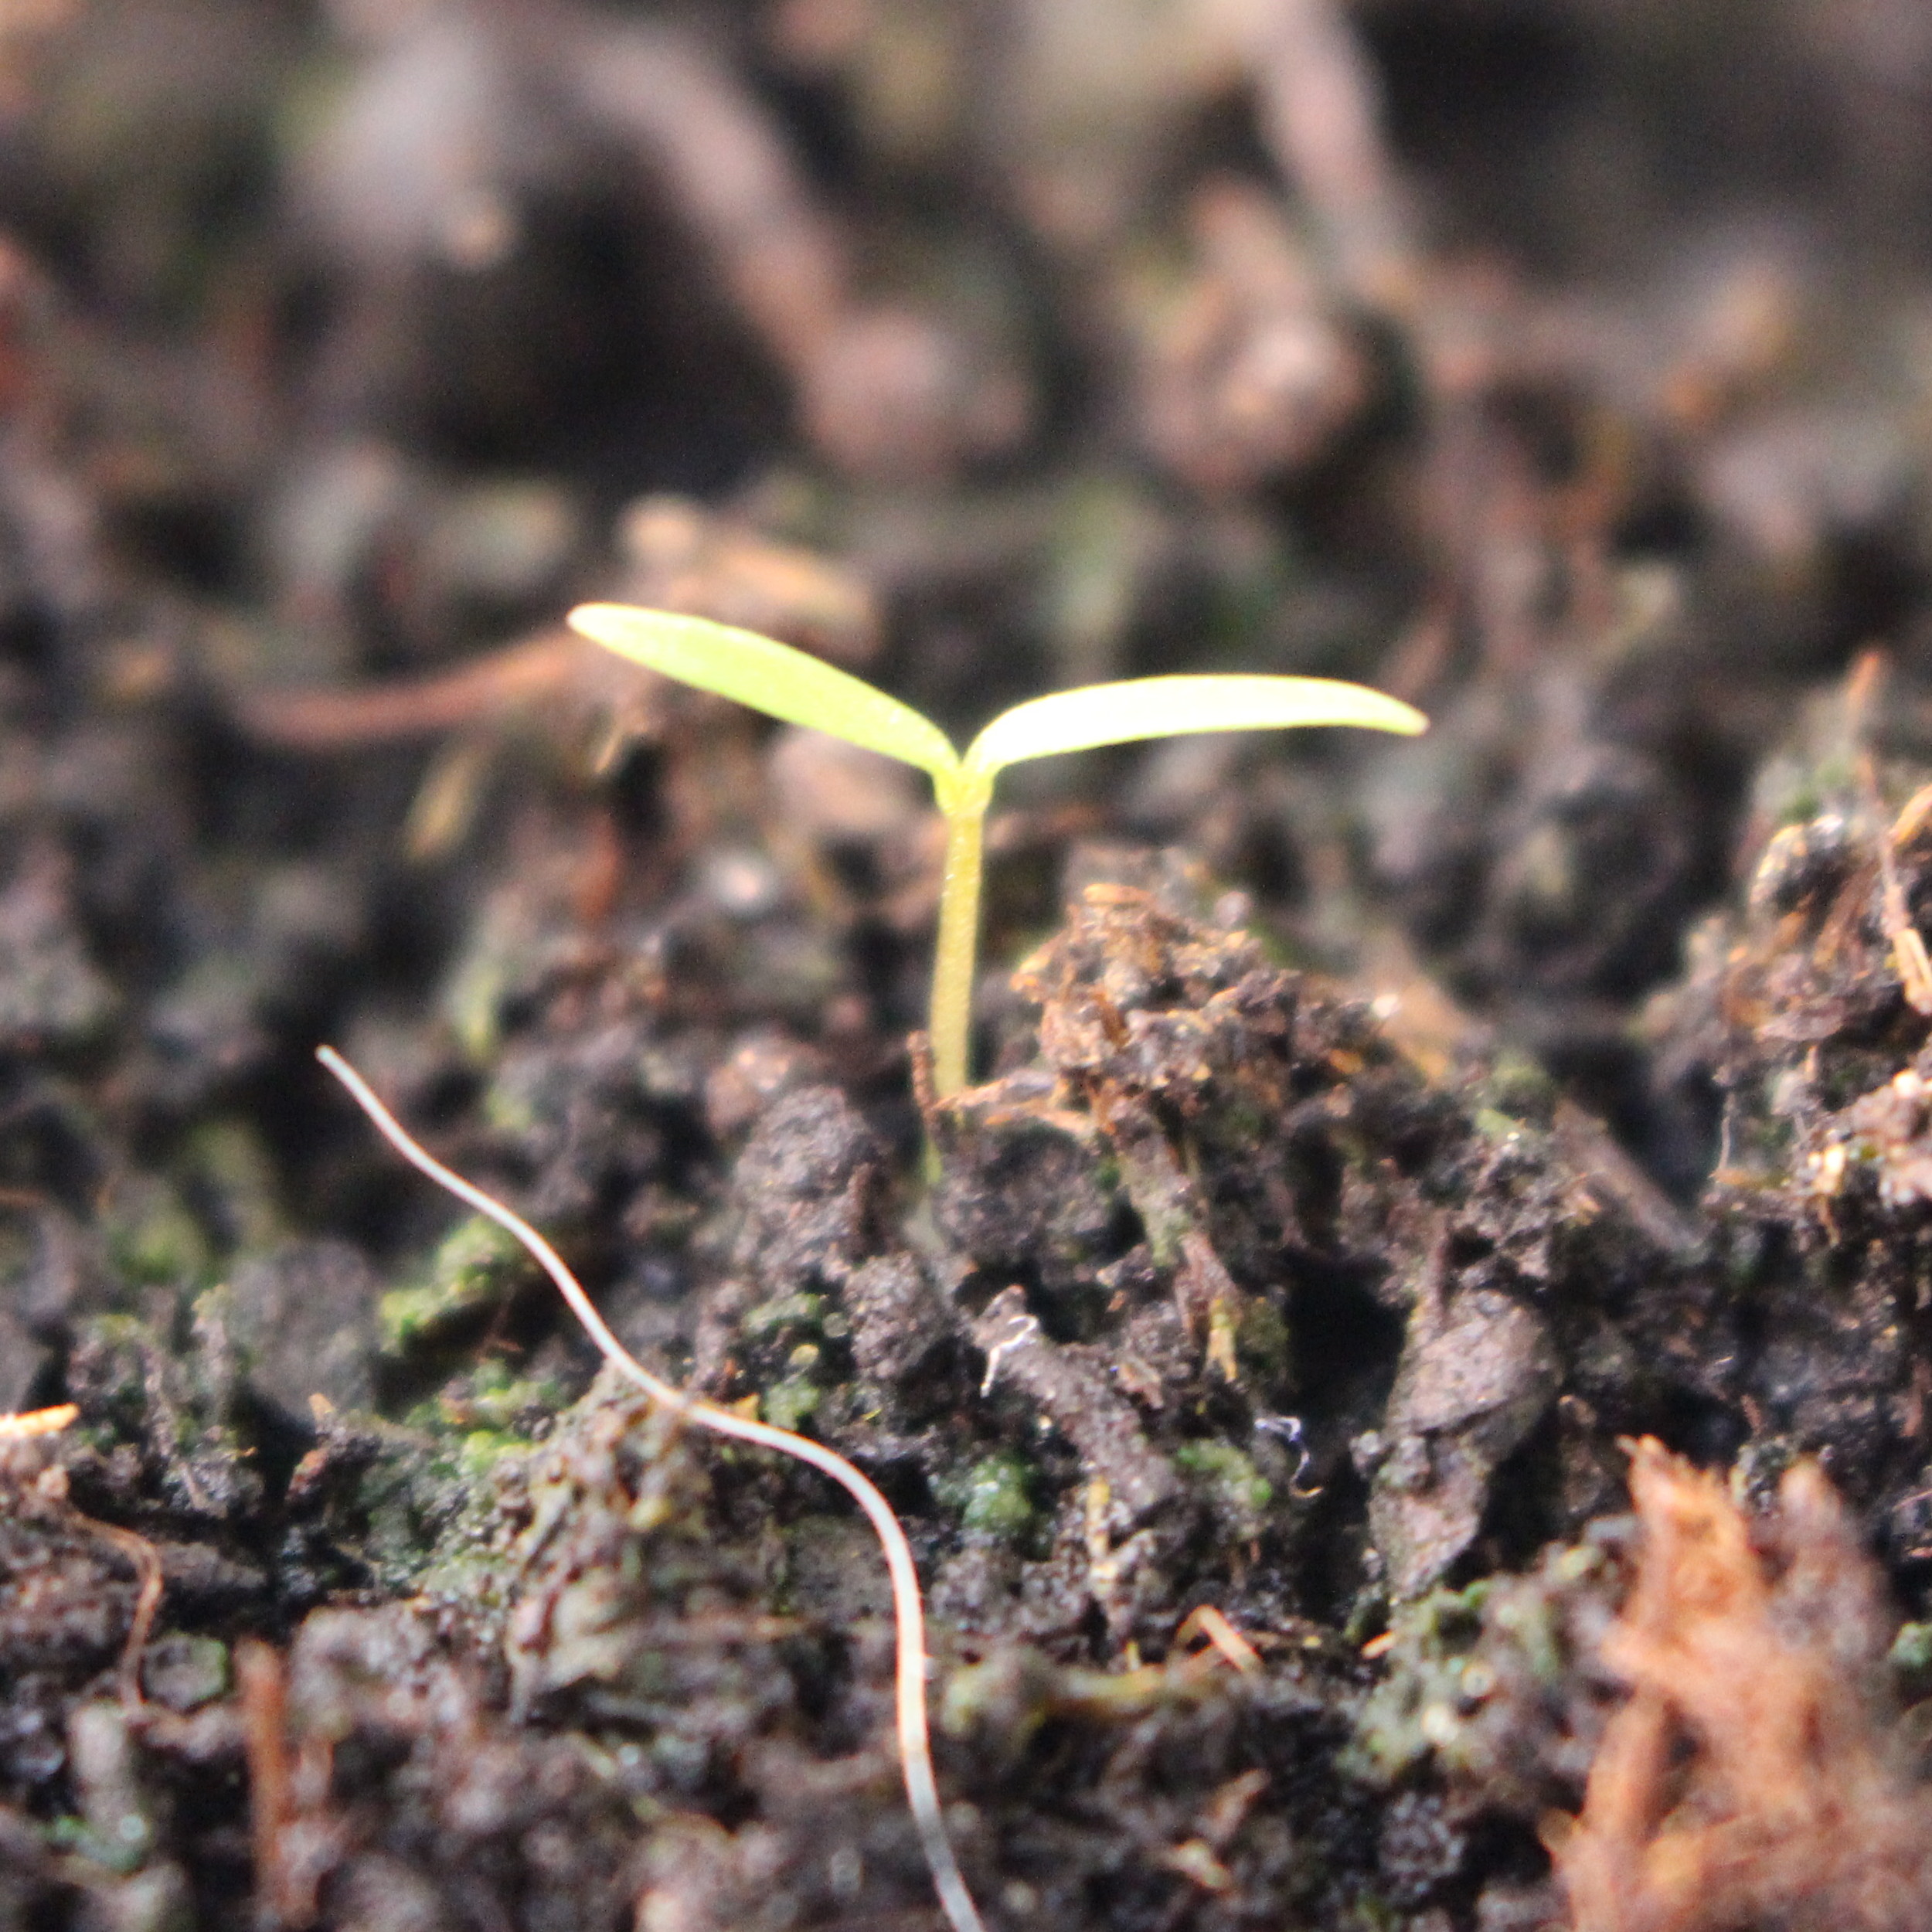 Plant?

Papaver rhoeas
